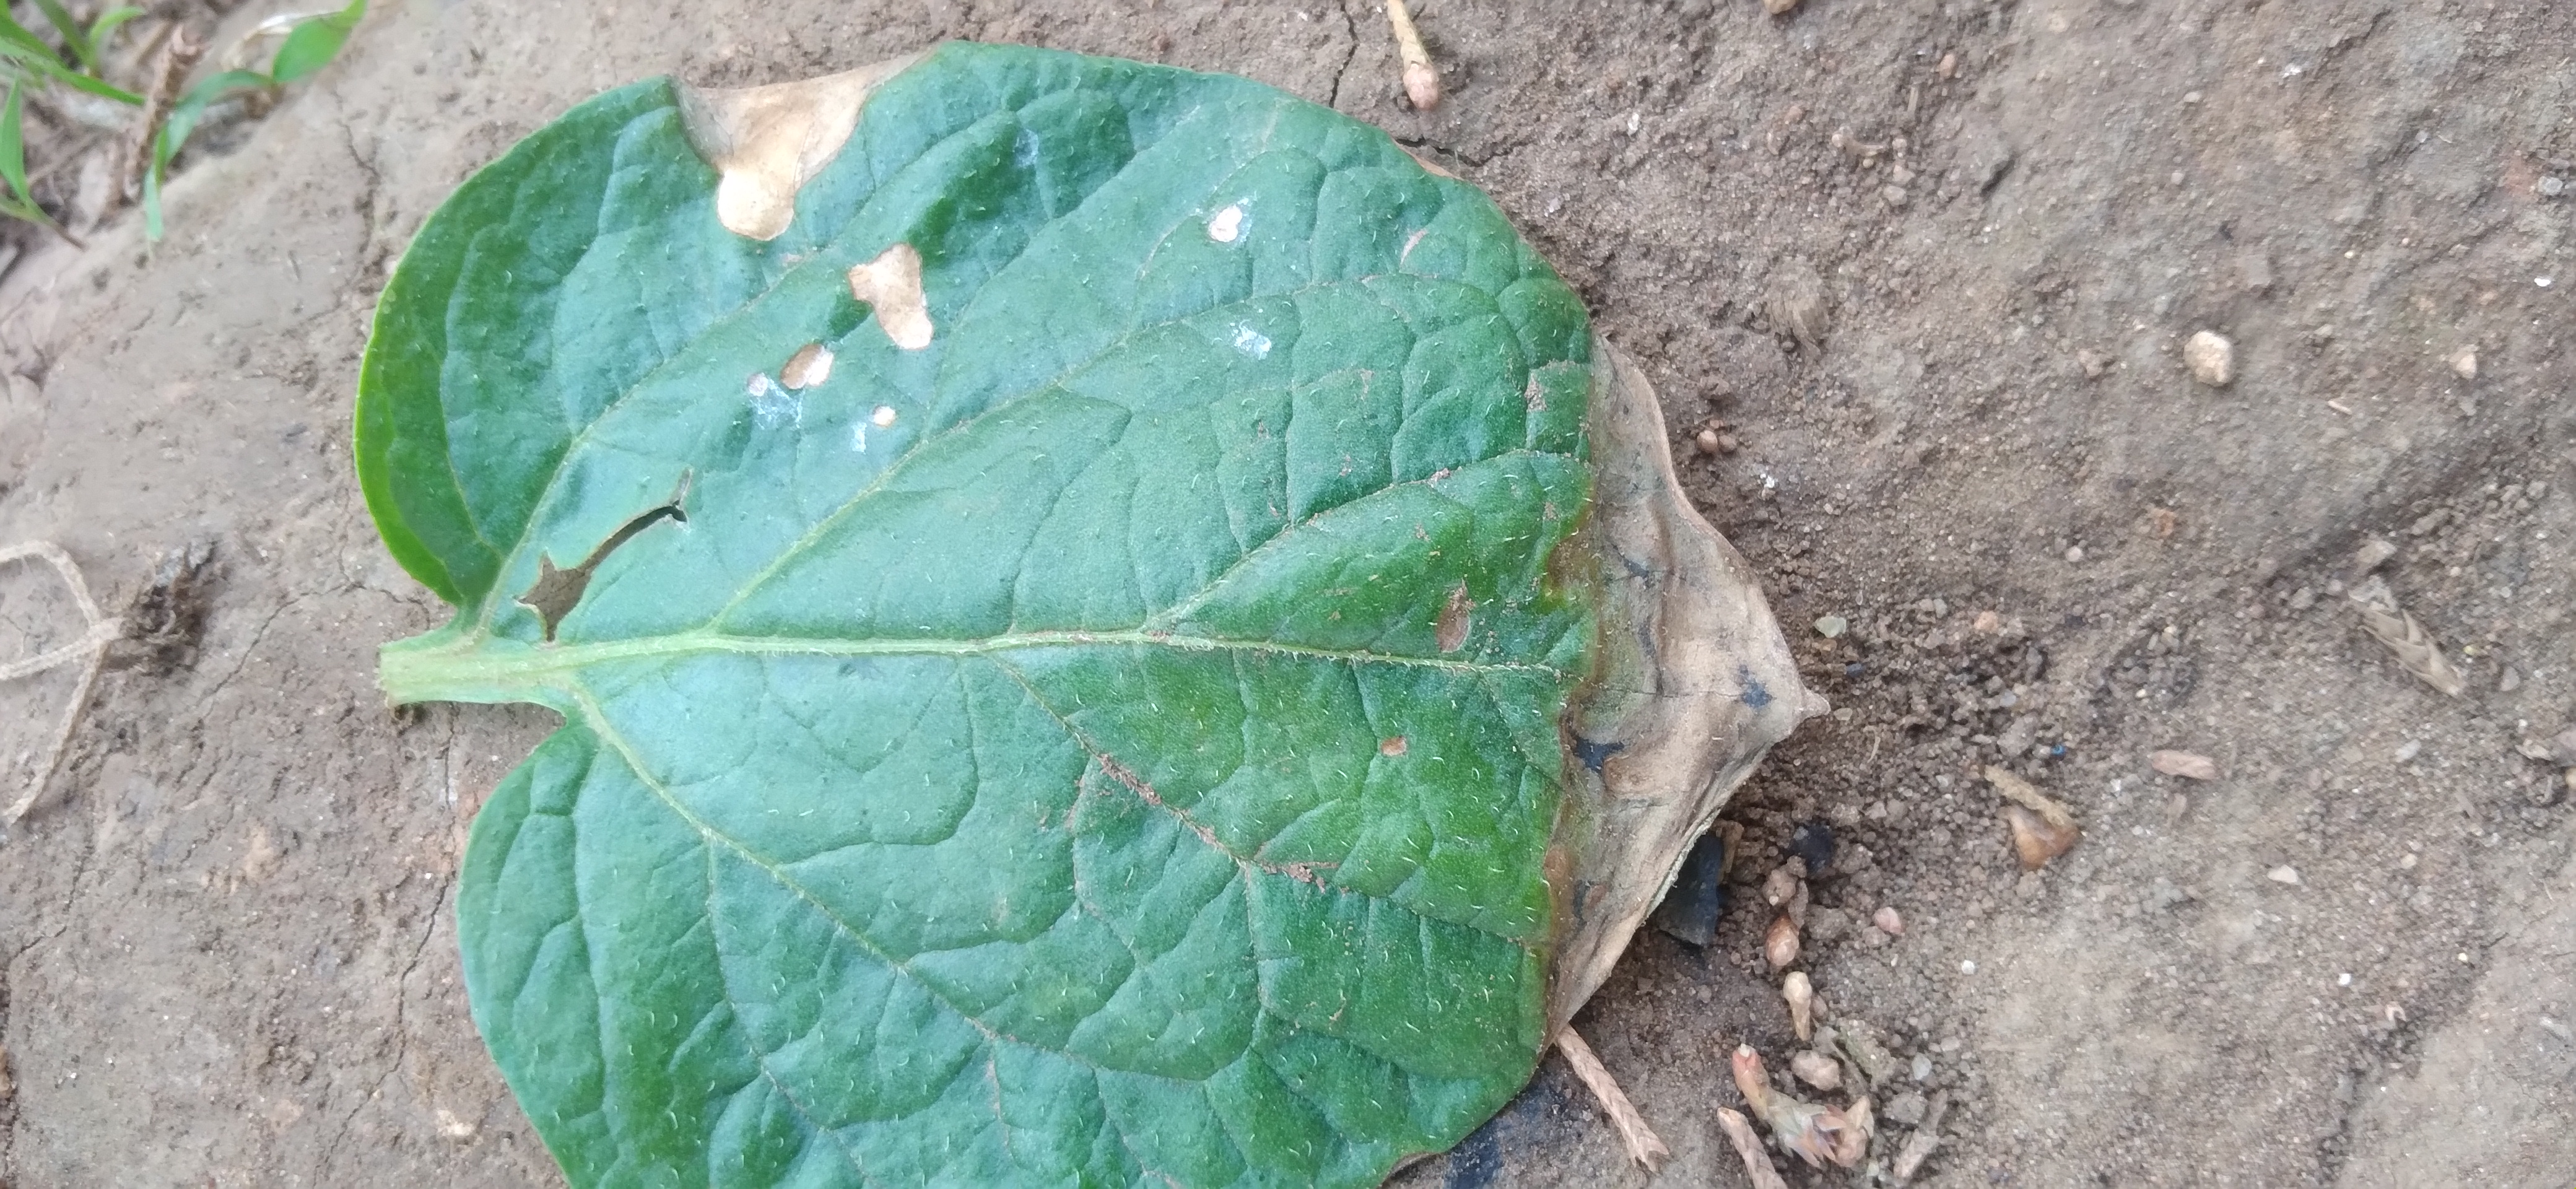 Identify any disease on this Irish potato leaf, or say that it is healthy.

early blight
